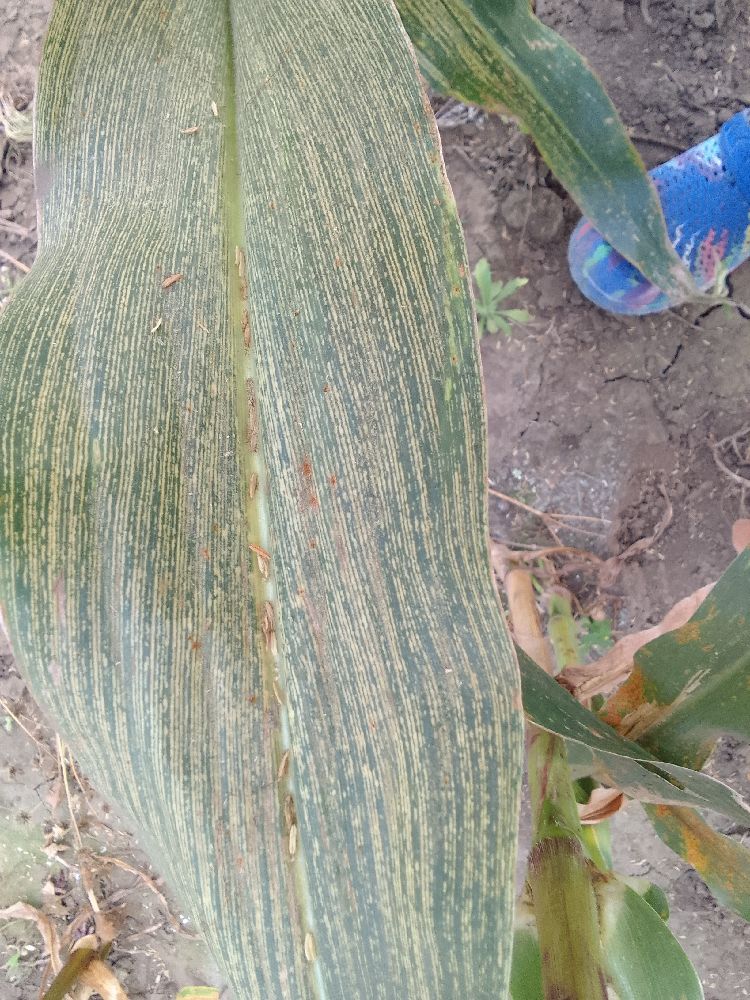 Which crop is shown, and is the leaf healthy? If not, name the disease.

maize, maize streak virus
